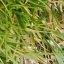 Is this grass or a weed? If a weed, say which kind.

grass
